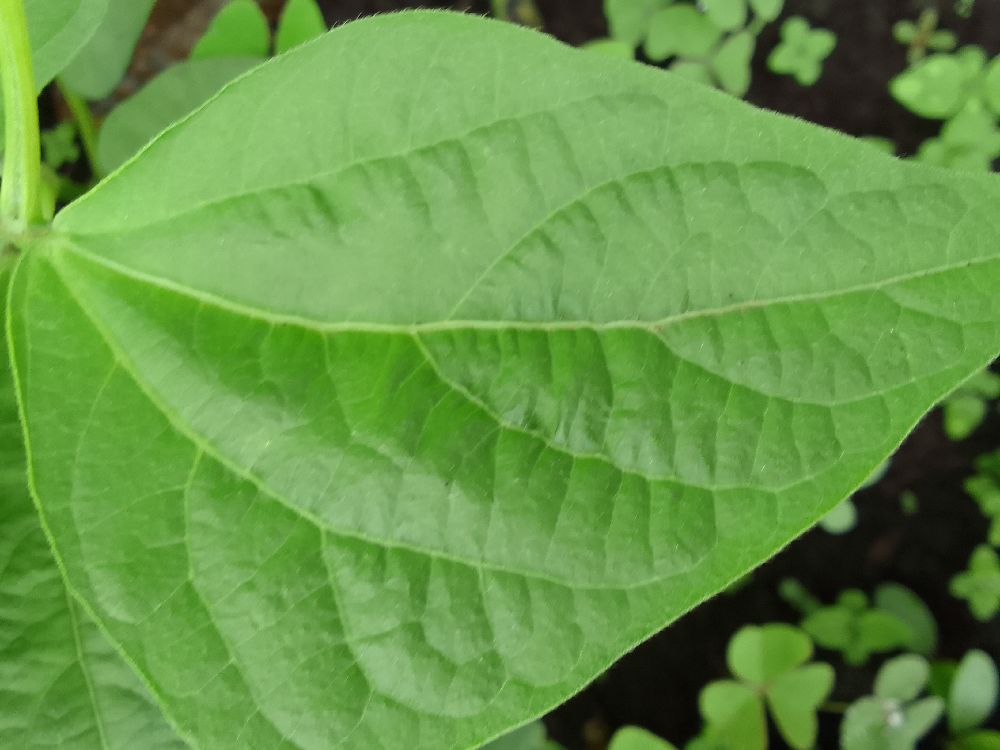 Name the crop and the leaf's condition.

common bean, healthy
